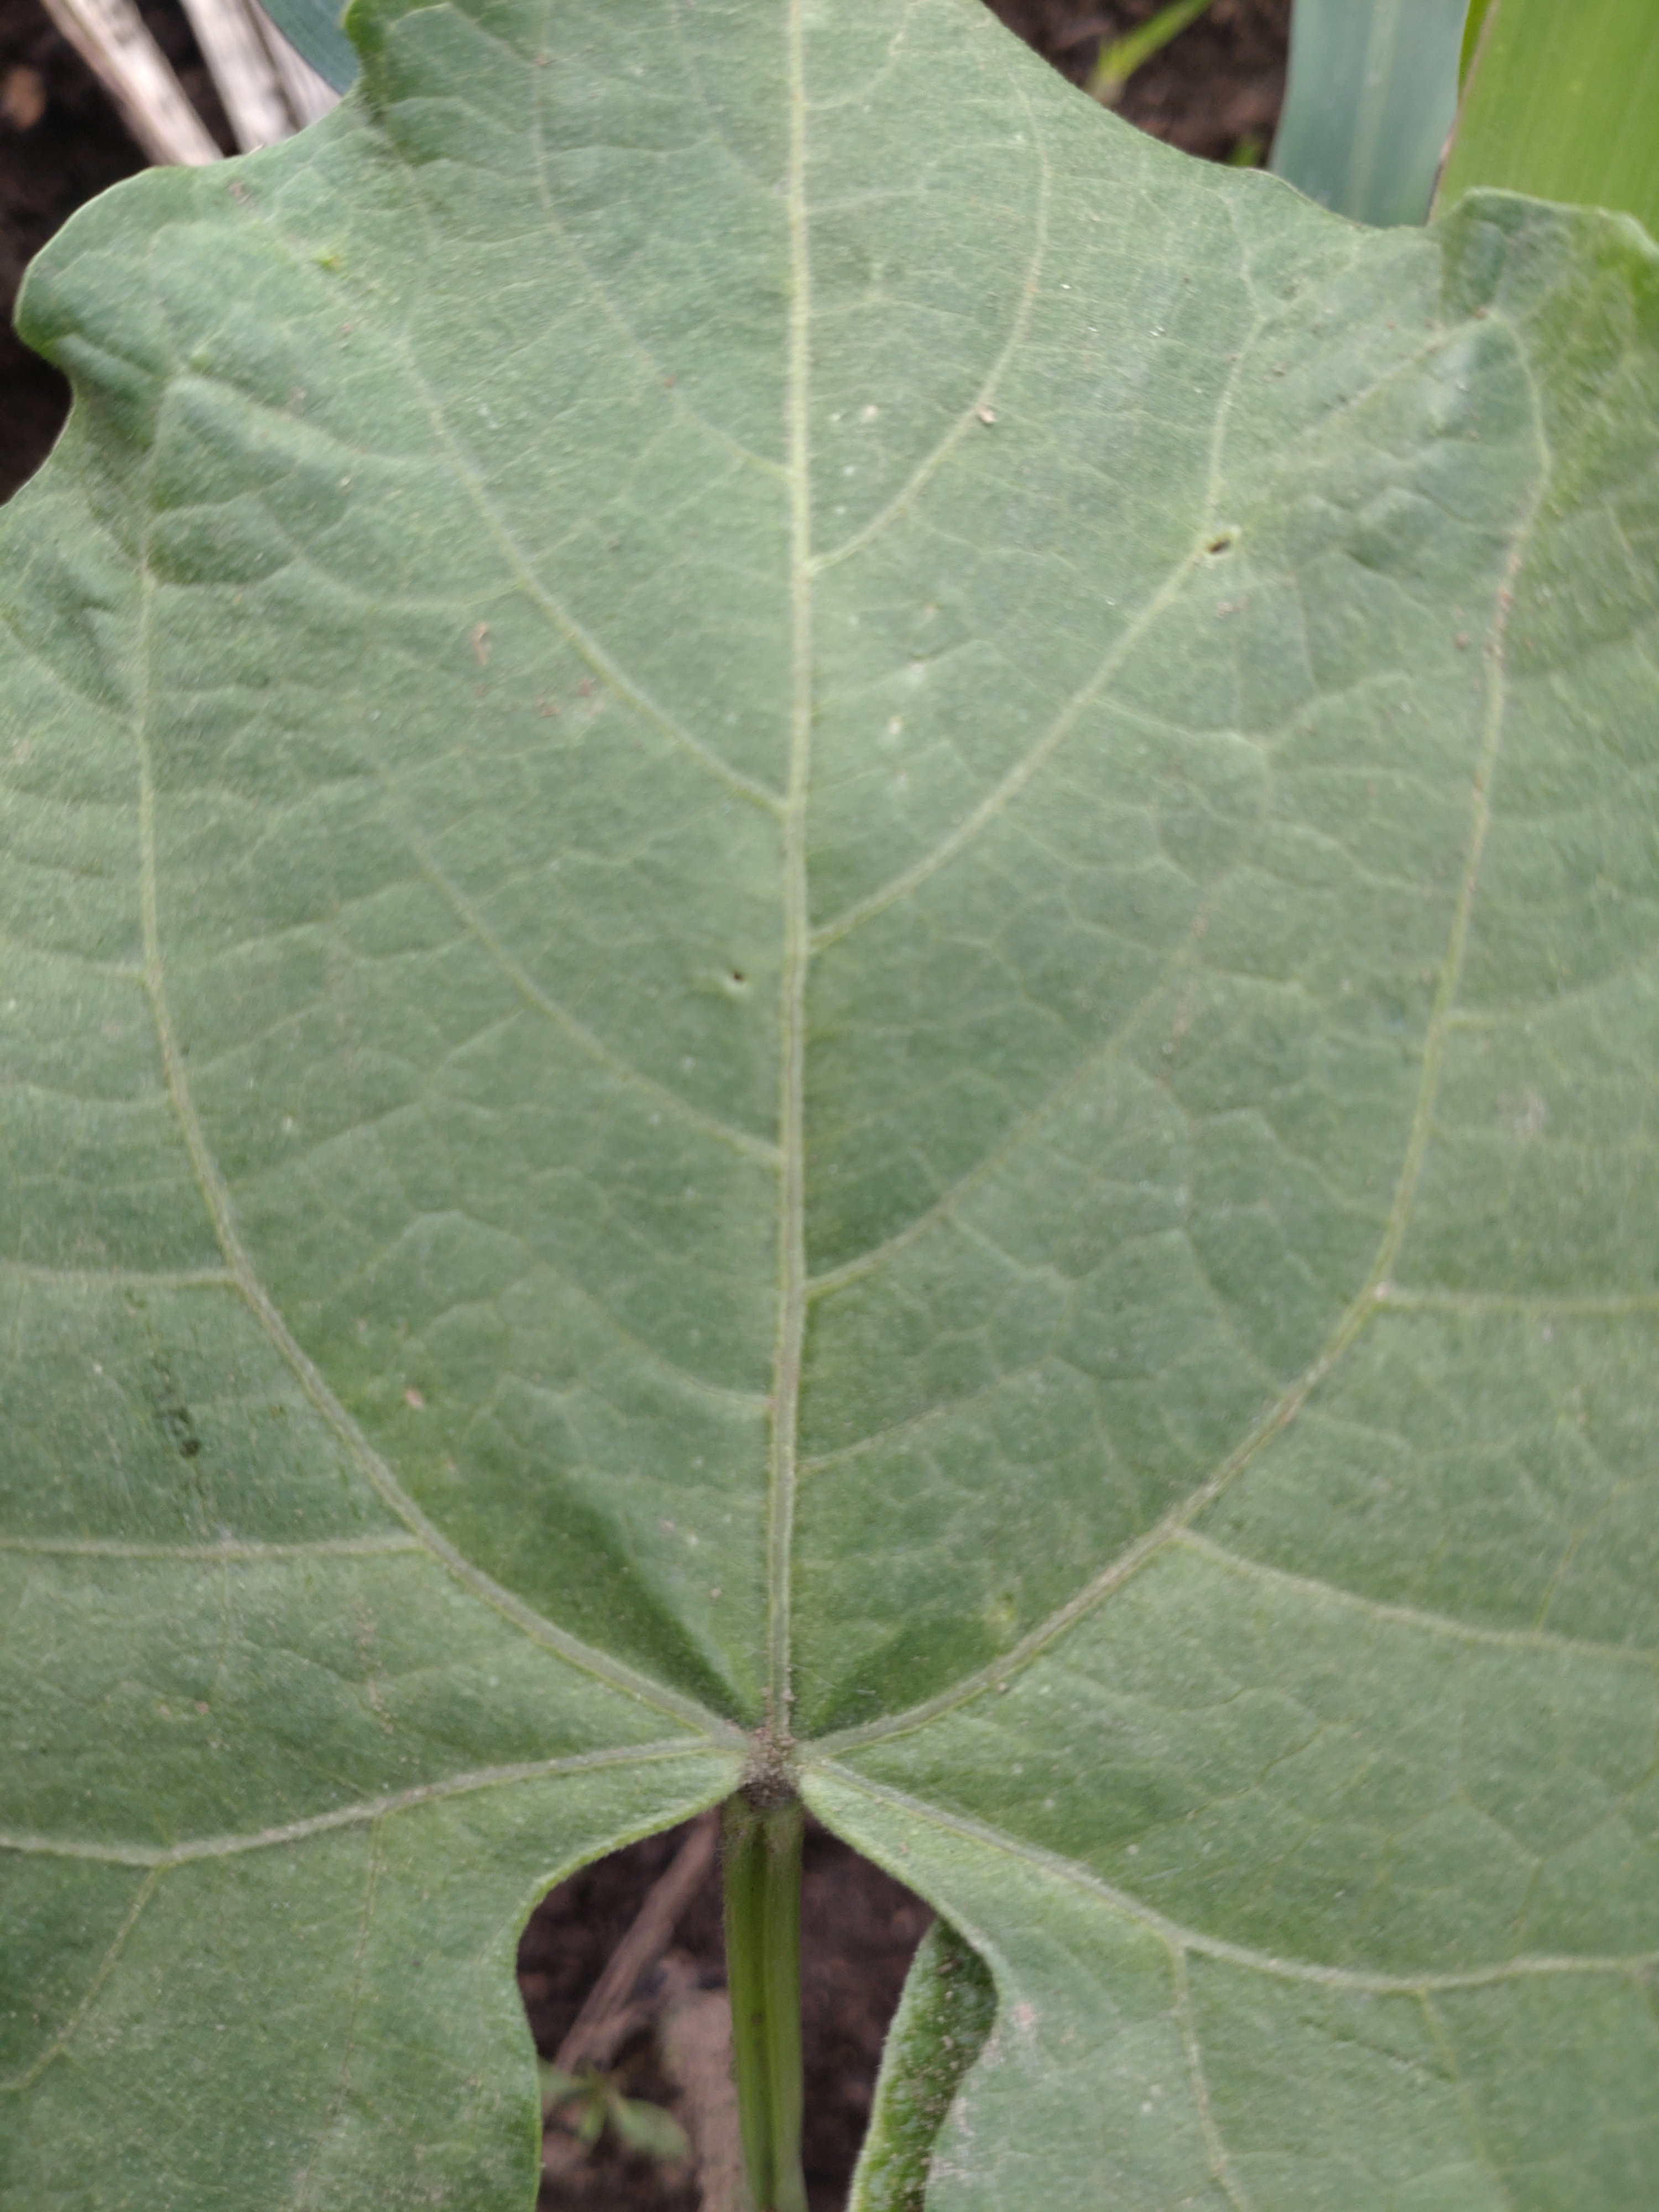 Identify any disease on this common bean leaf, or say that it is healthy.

healthy
